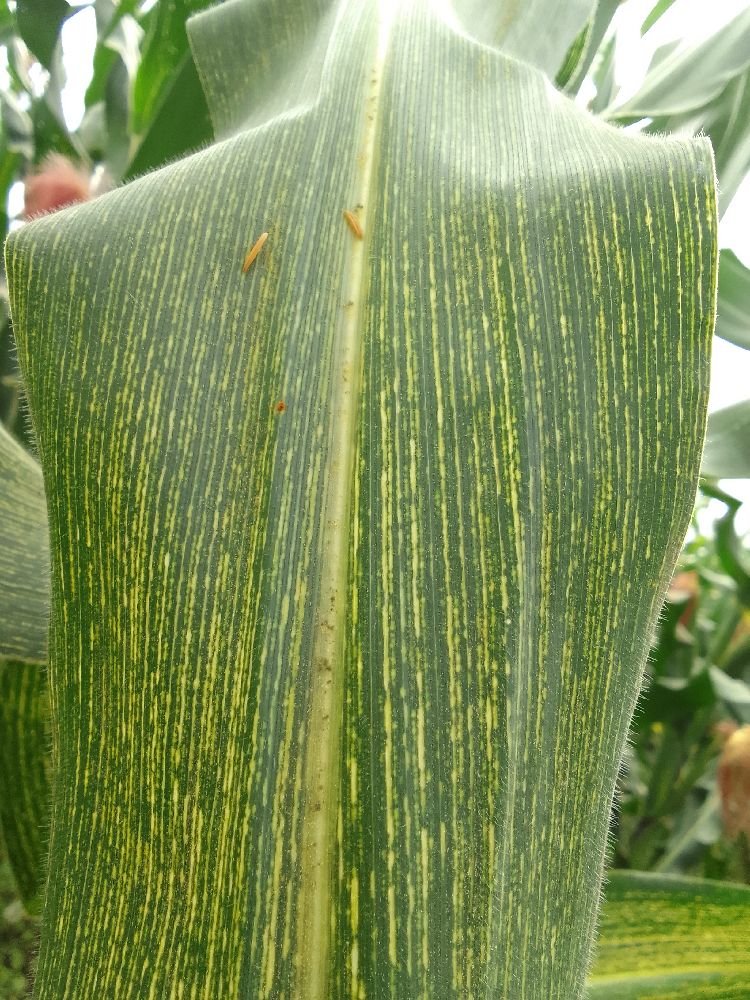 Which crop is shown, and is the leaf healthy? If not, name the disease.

maize, maize streak virus
